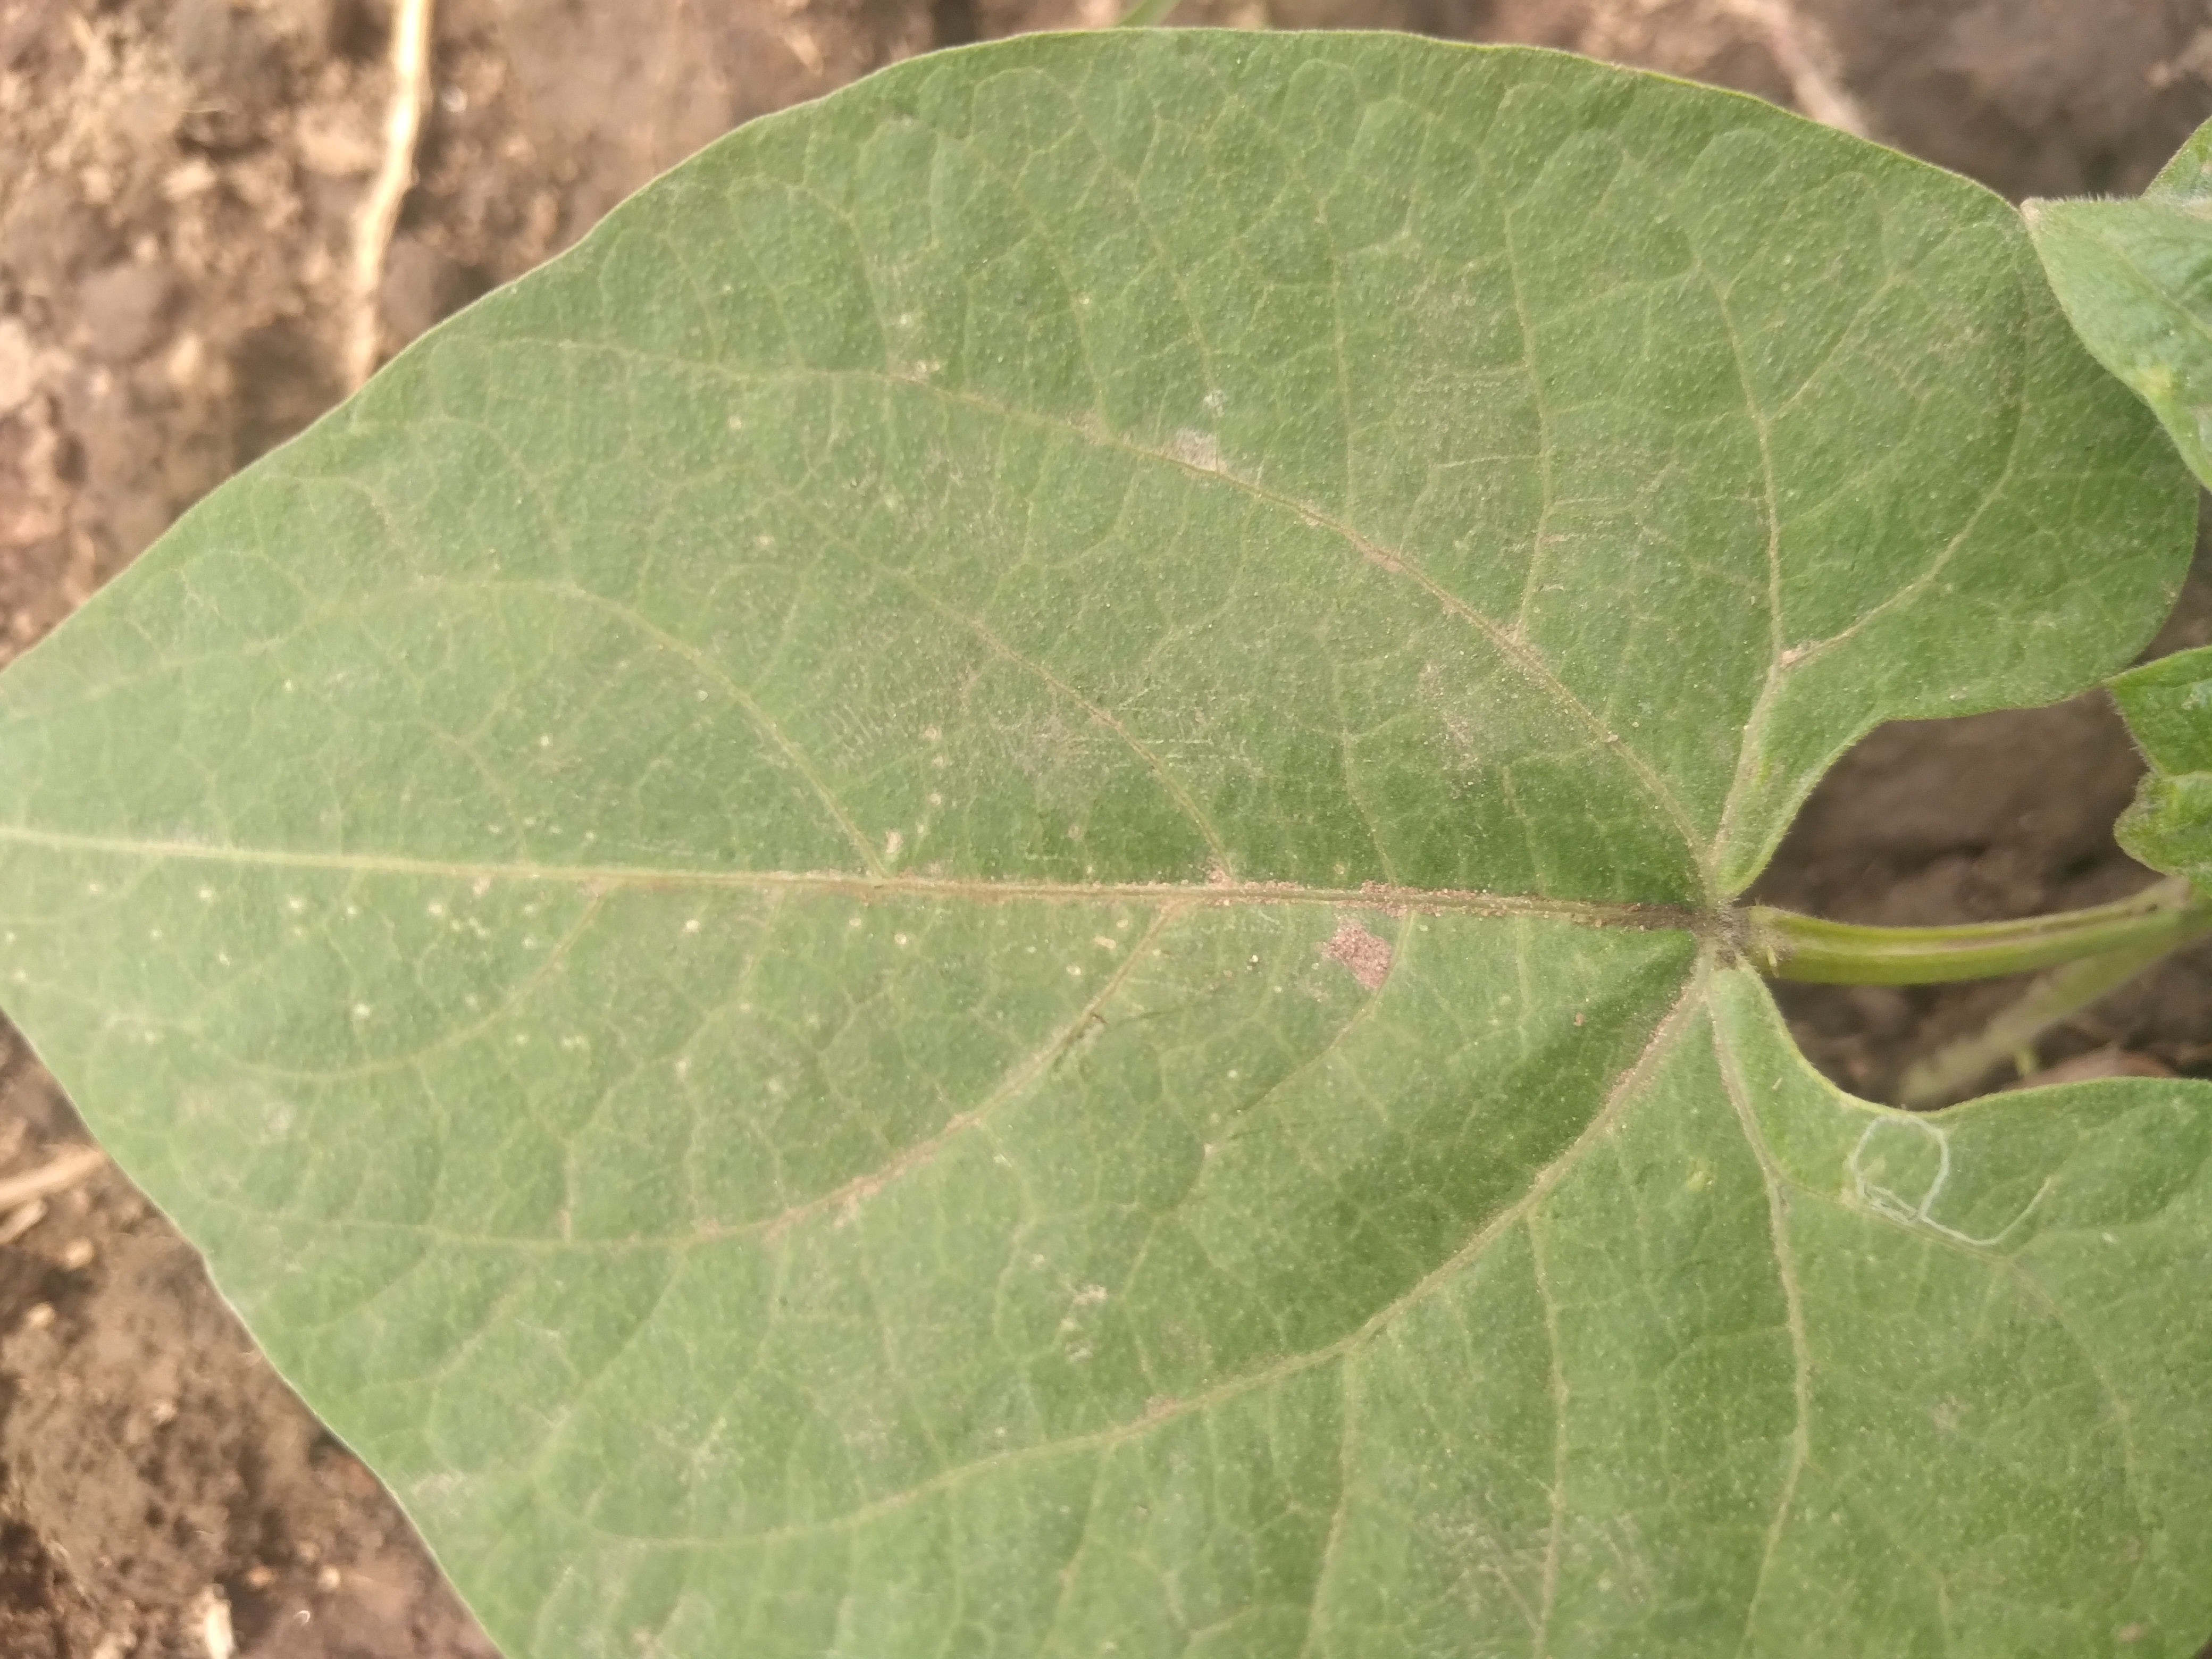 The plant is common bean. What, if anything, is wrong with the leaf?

healthy
